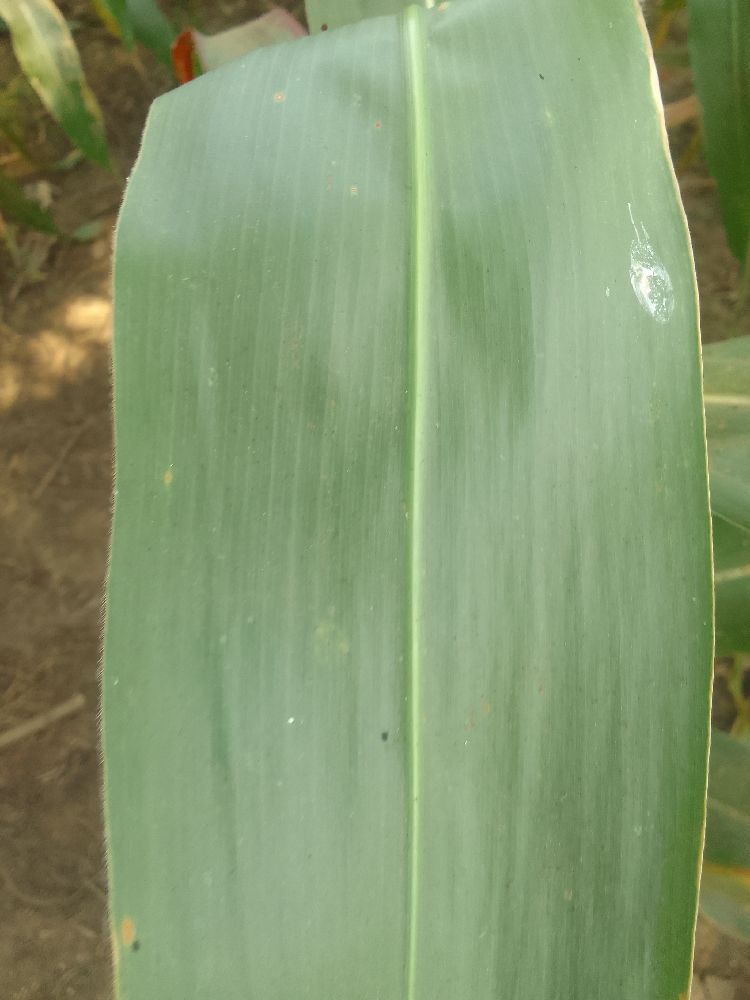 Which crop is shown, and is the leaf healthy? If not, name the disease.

maize, healthy
